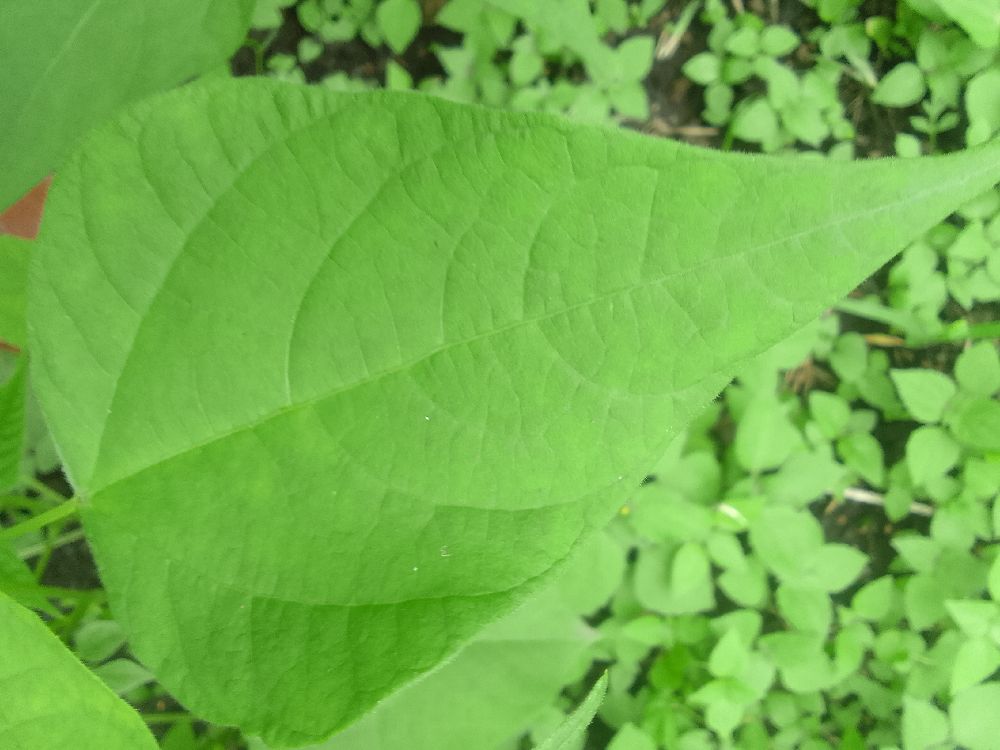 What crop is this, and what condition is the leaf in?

common bean, healthy
